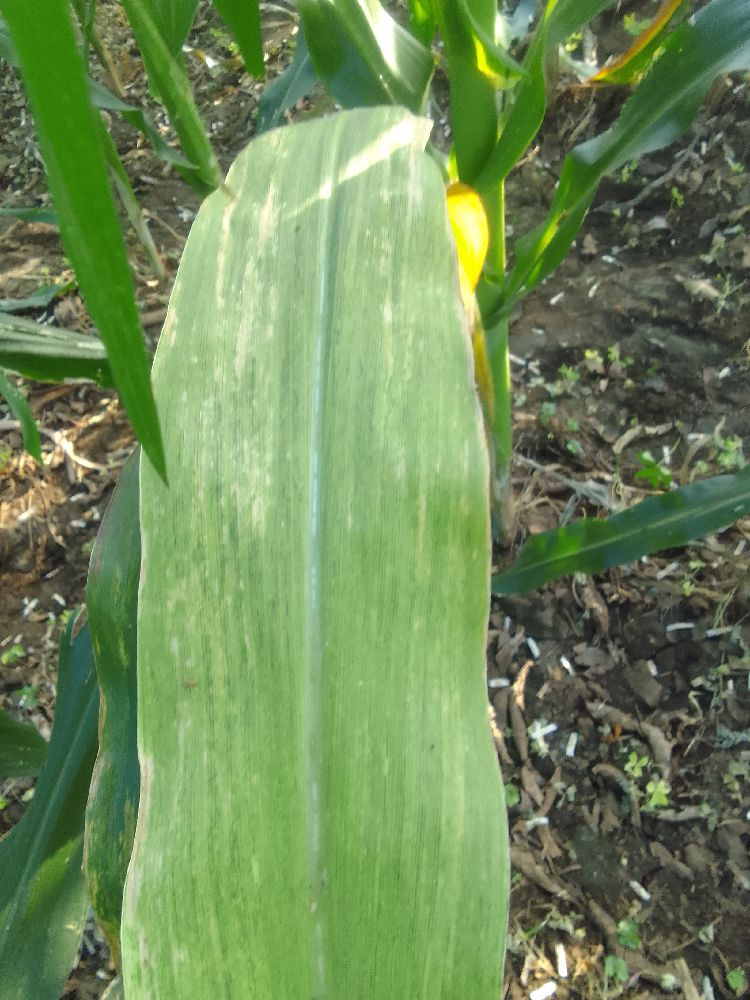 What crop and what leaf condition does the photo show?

maize, maize lethal necrosis
